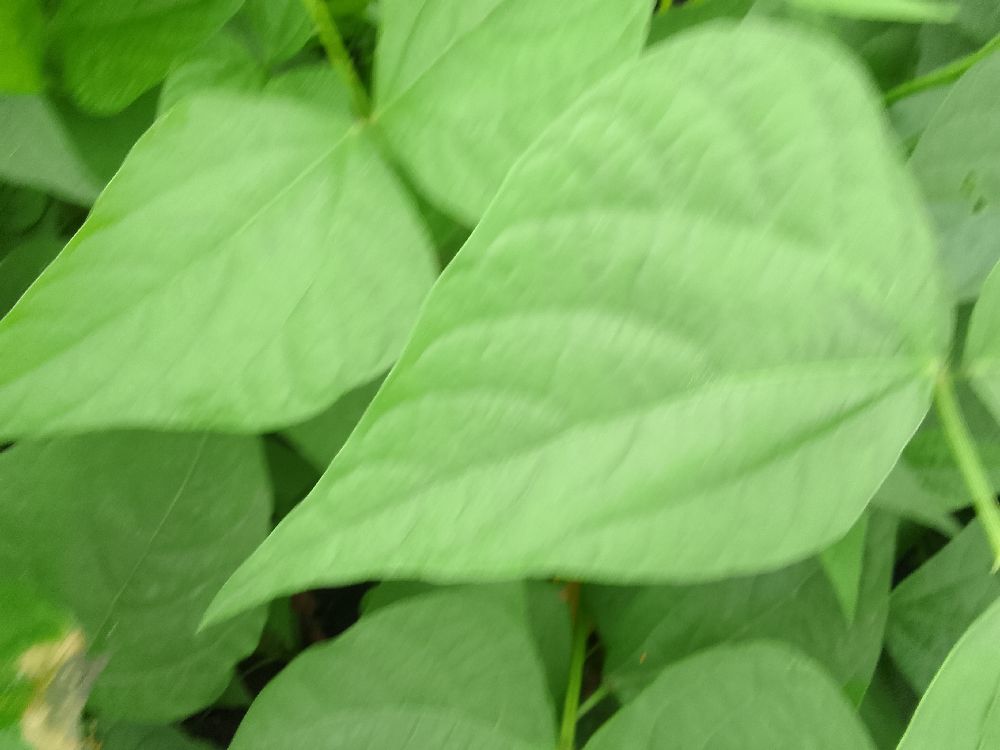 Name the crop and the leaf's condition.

common bean, healthy
